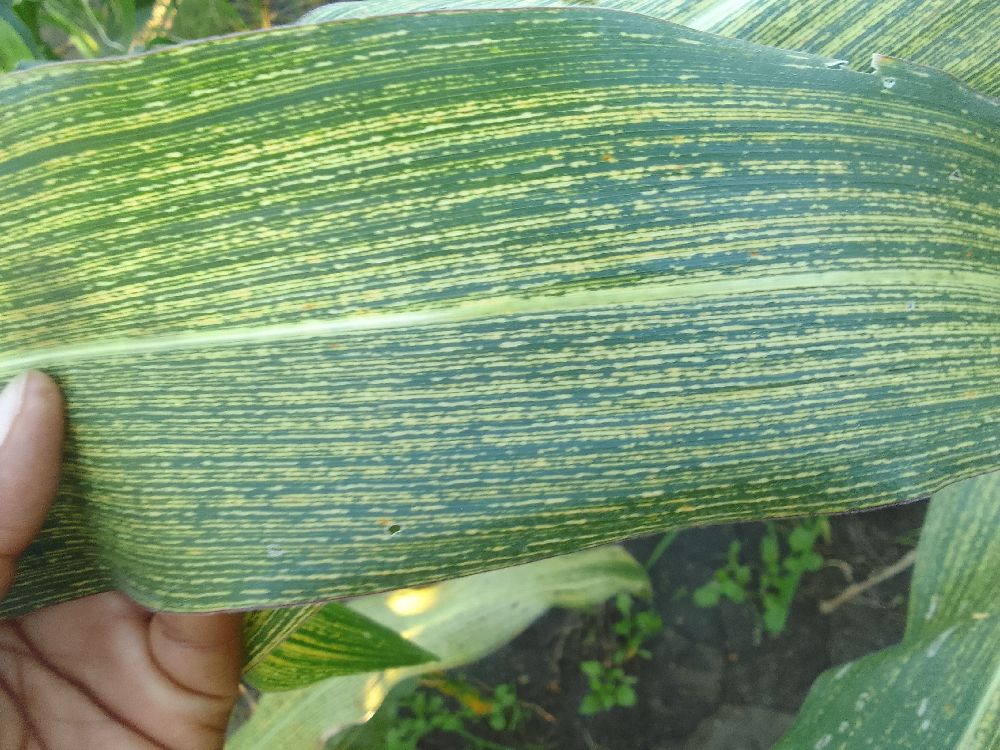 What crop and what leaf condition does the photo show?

maize, maize streak virus
